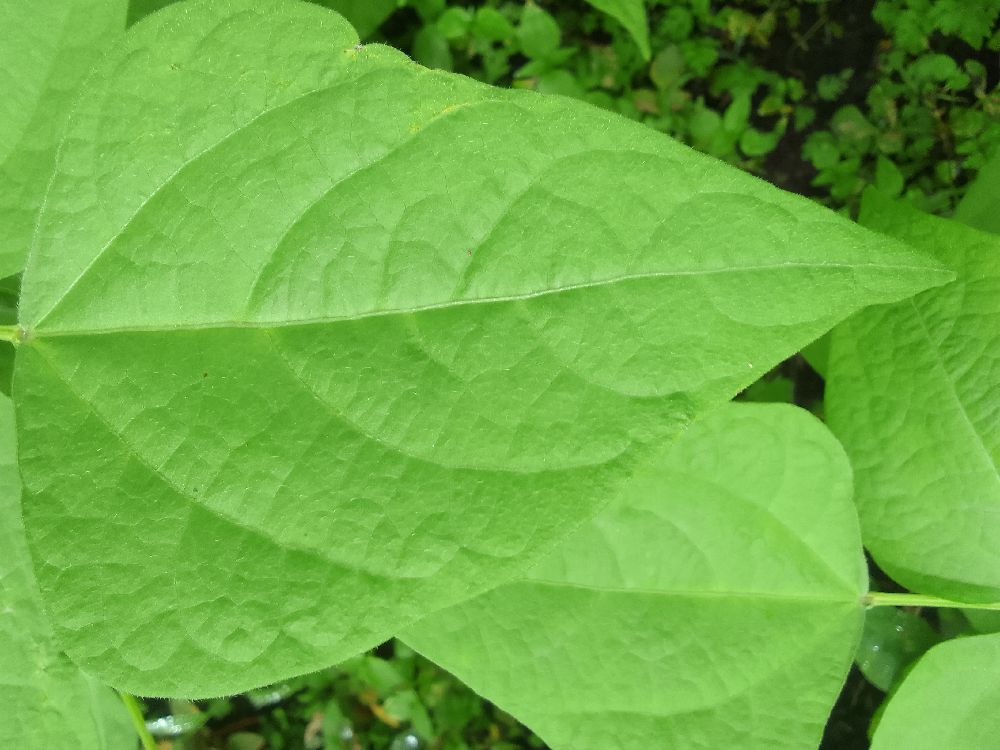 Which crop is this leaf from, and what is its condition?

common bean, healthy
